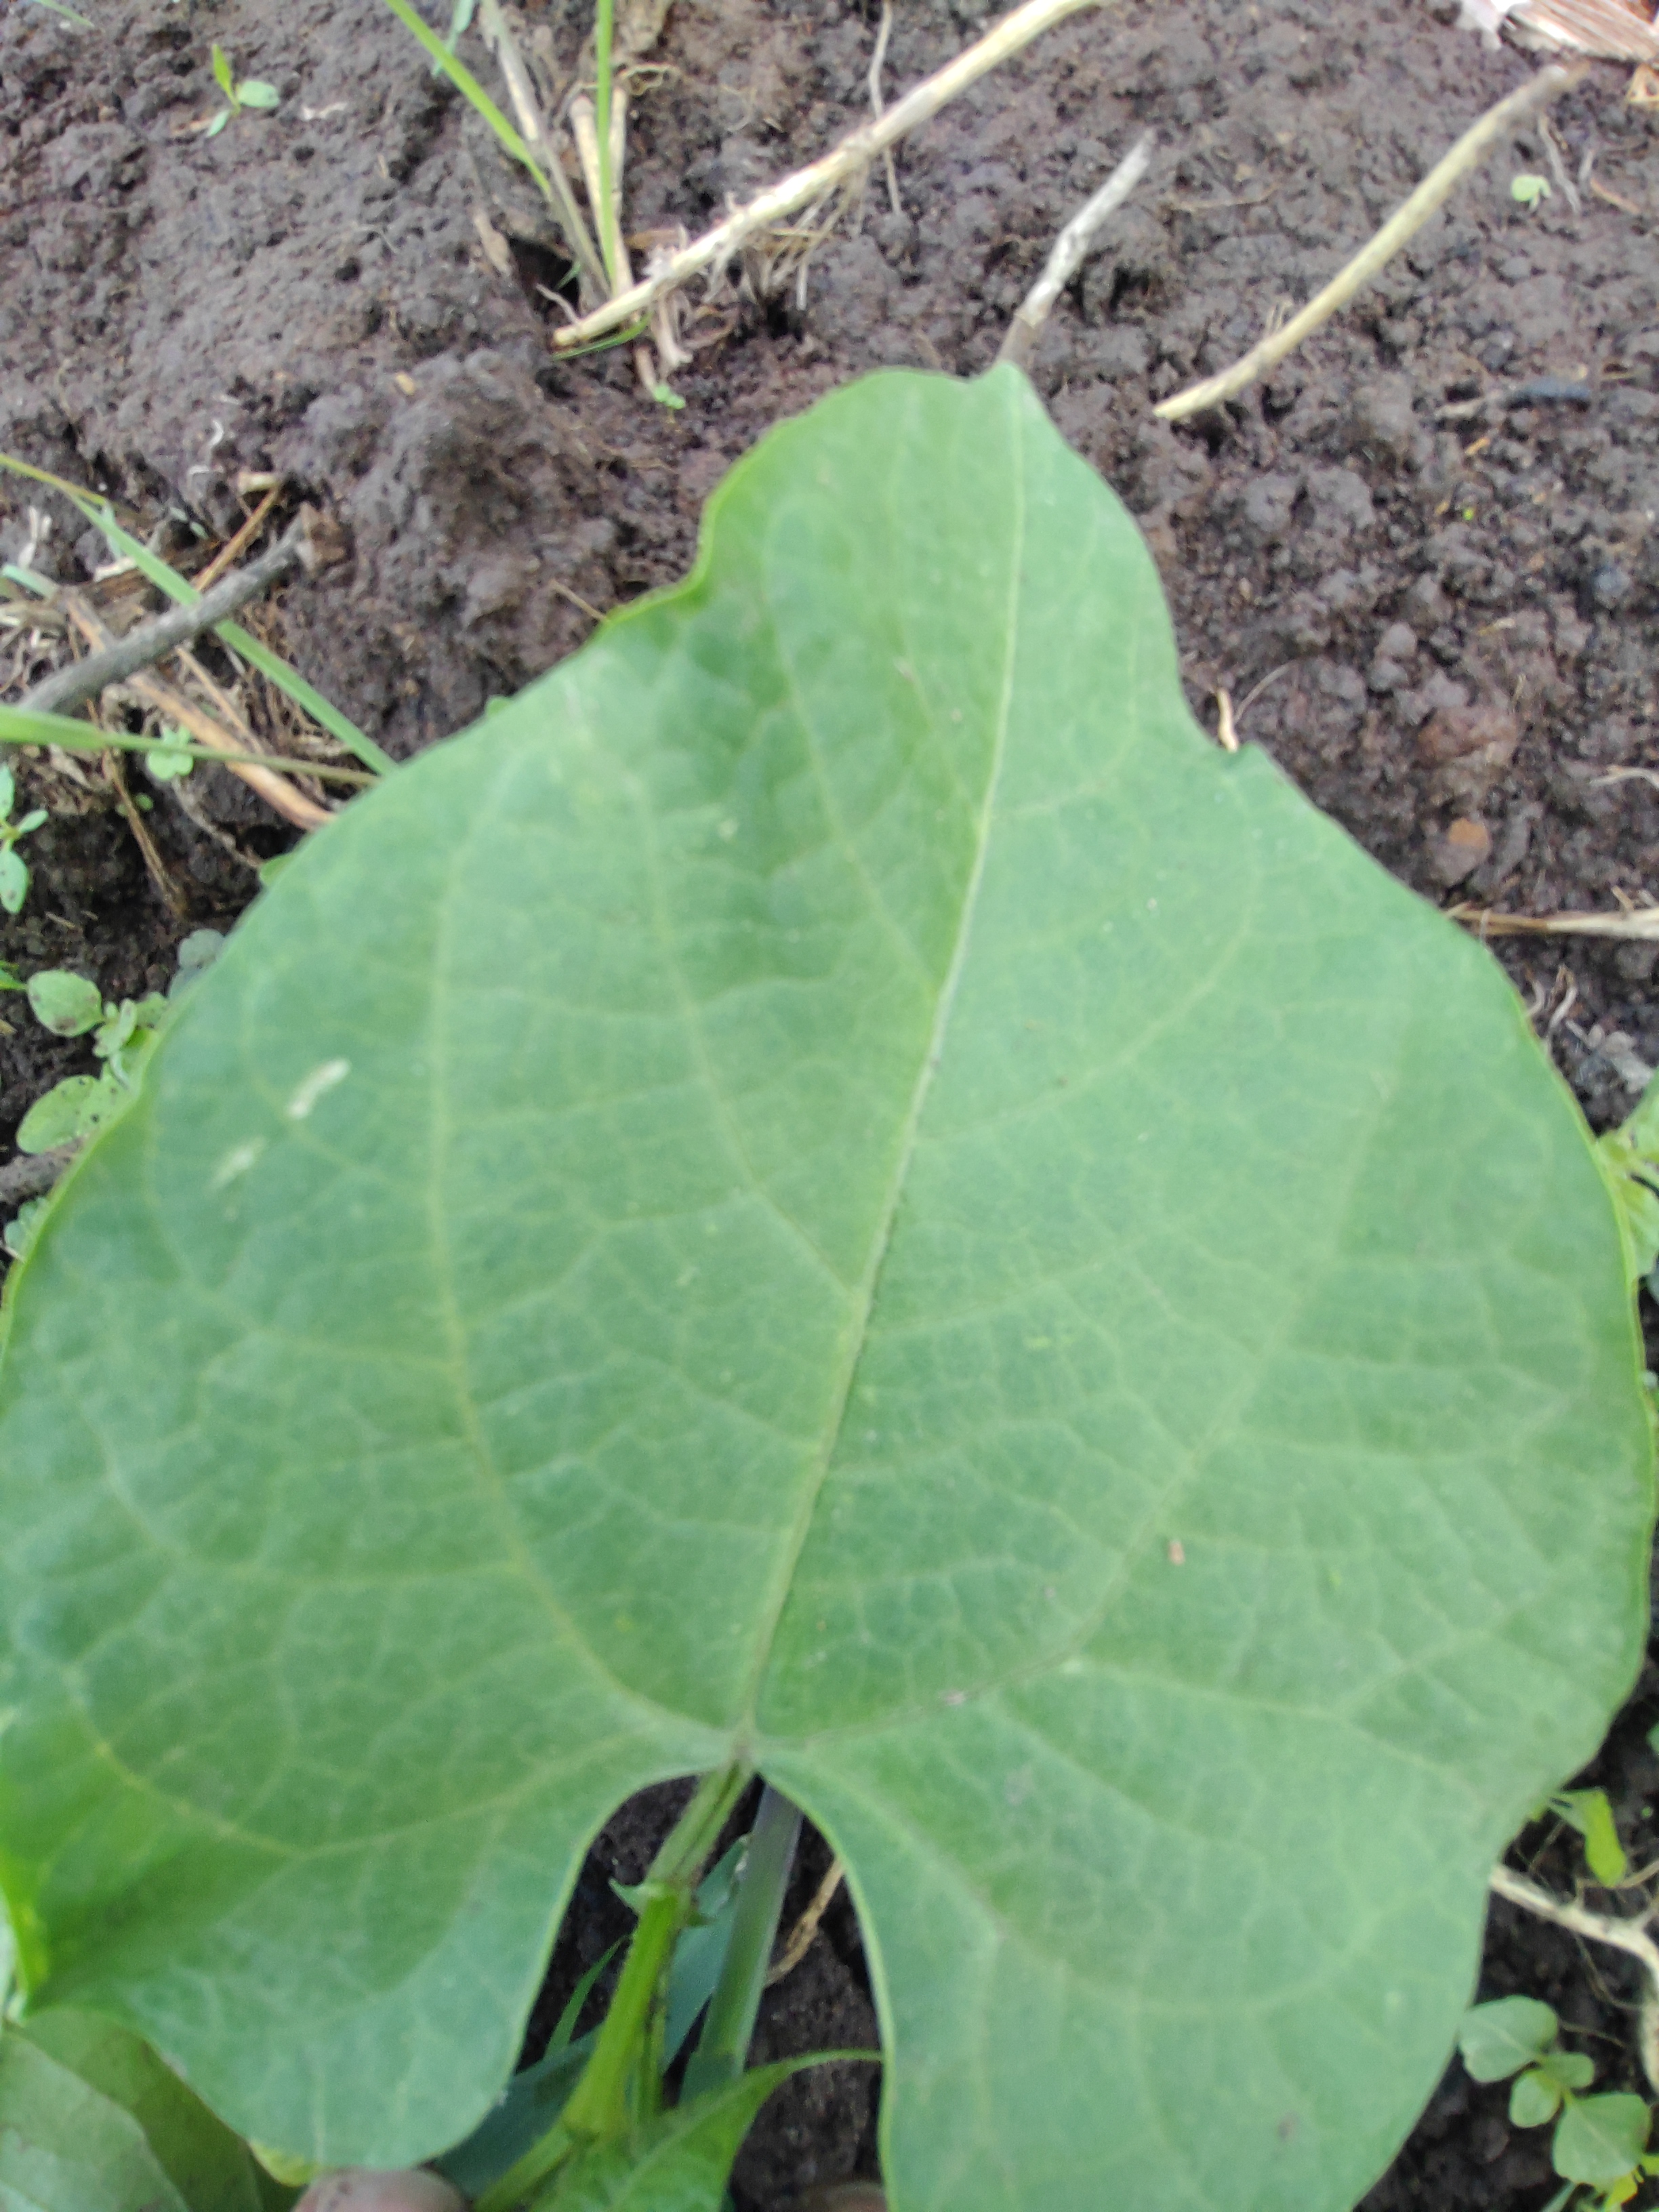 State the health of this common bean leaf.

healthy
